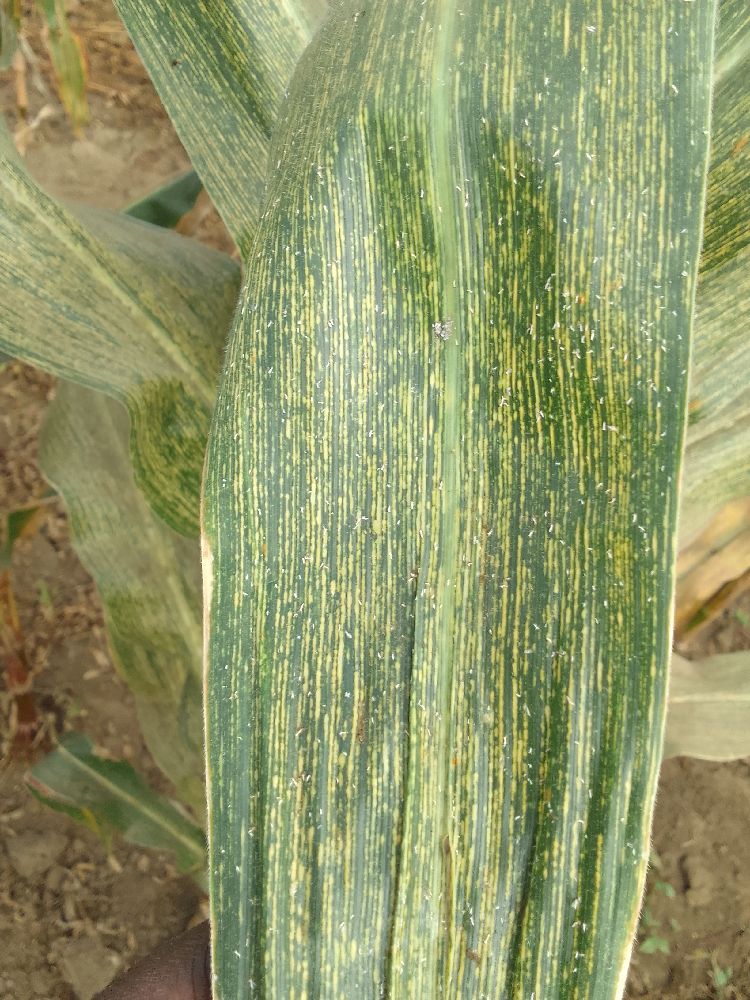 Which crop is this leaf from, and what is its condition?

maize, maize streak virus
